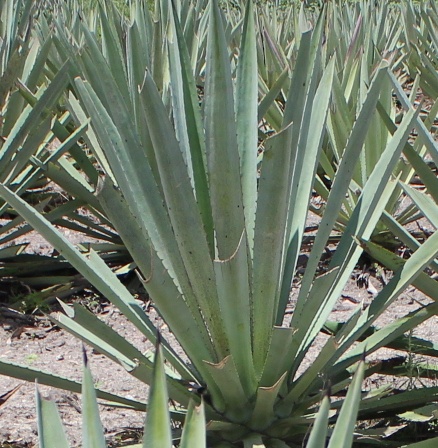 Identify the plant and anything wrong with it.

agave, healthy
